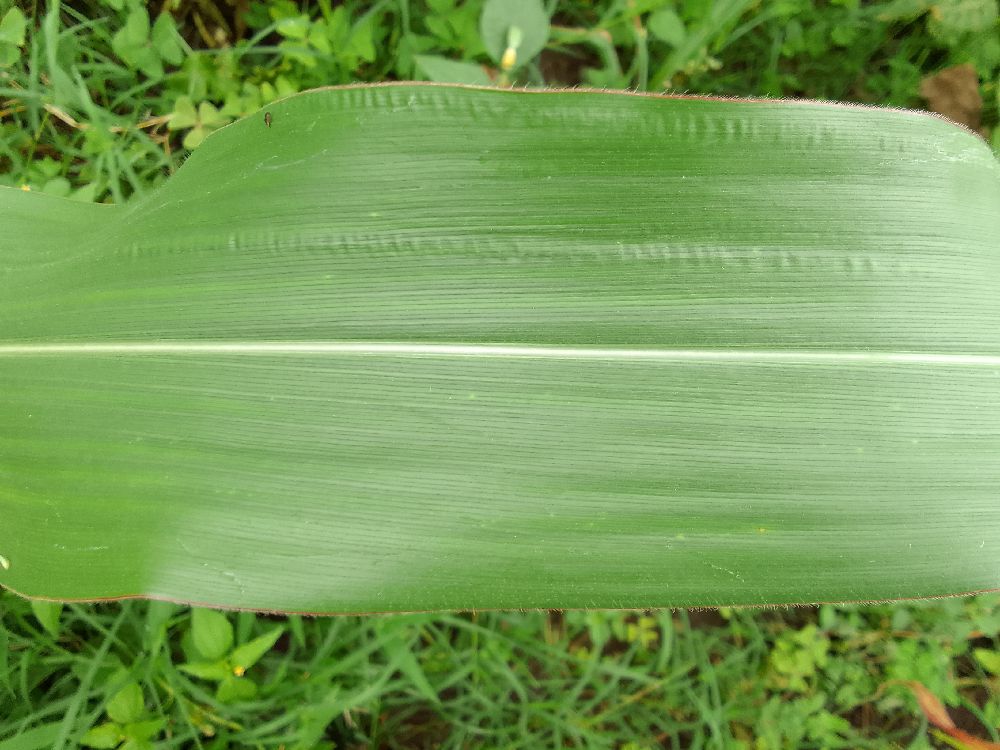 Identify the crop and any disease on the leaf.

maize, healthy
